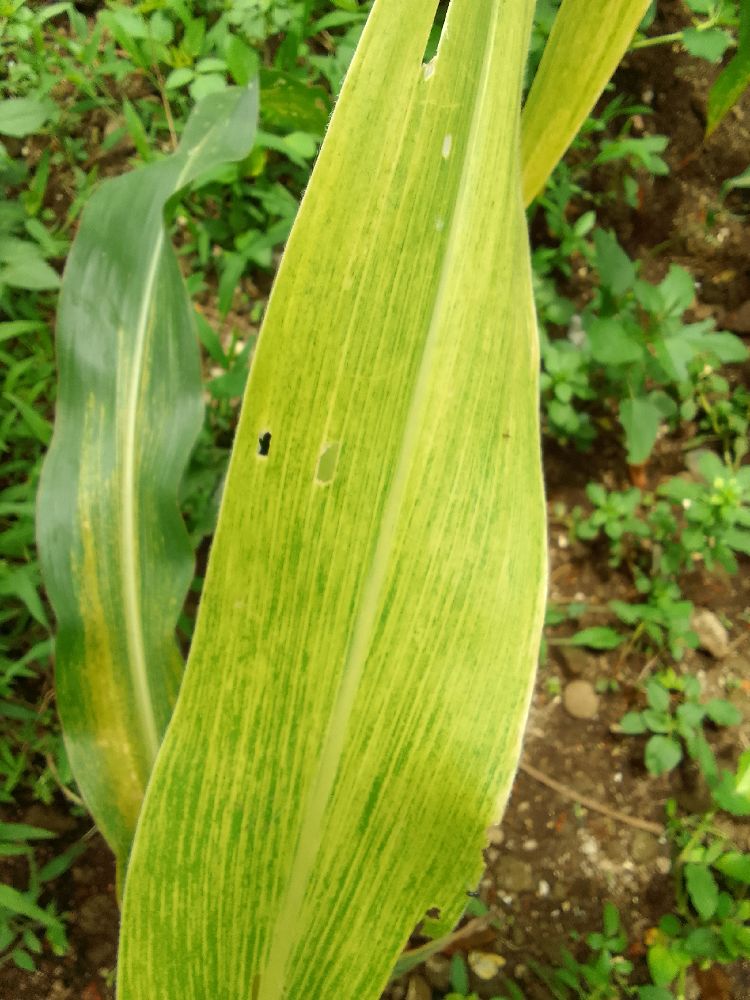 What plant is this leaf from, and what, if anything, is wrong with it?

maize, maize lethal necrosis
